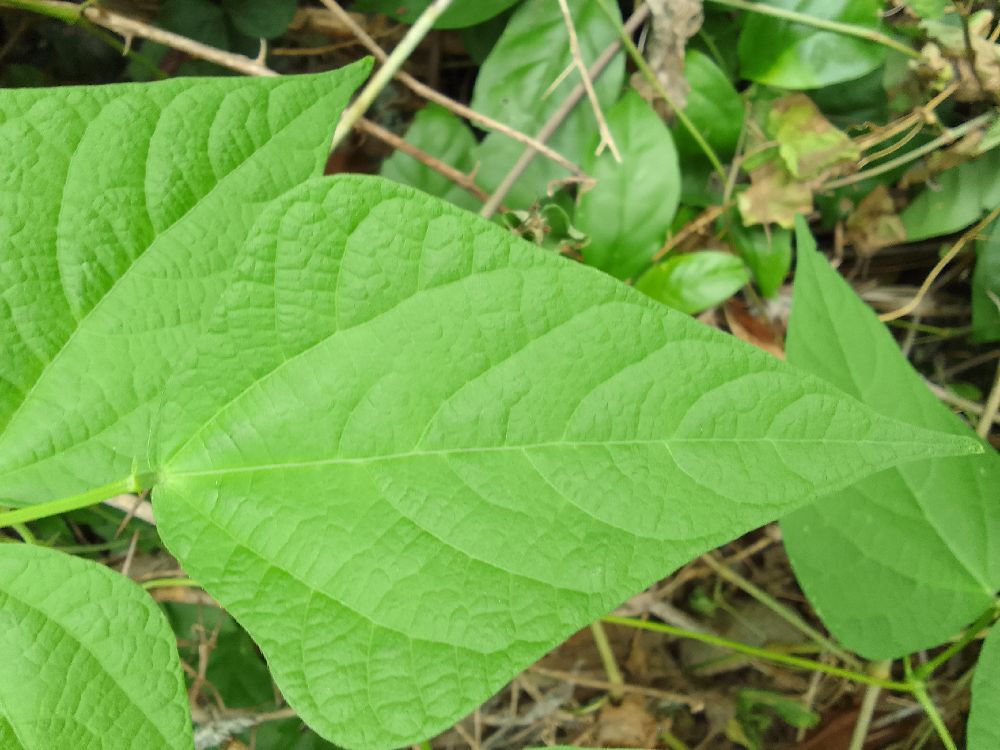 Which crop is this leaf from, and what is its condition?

common bean, healthy
